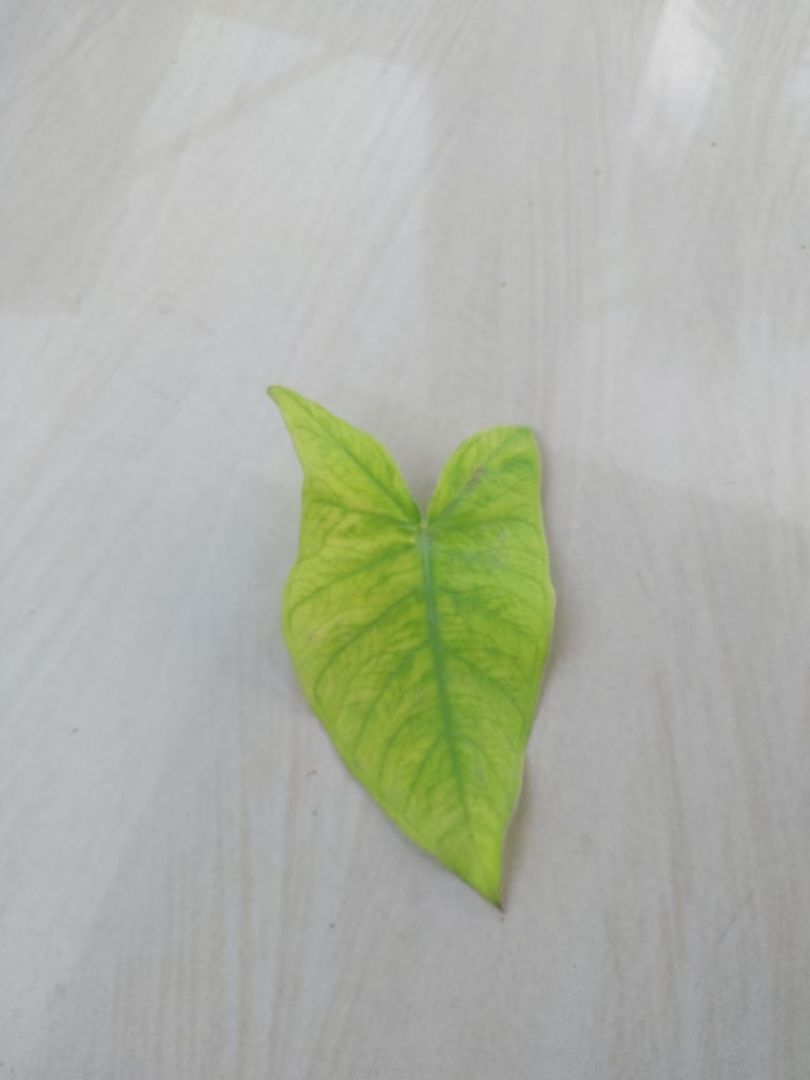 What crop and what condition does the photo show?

taro, mosaic
